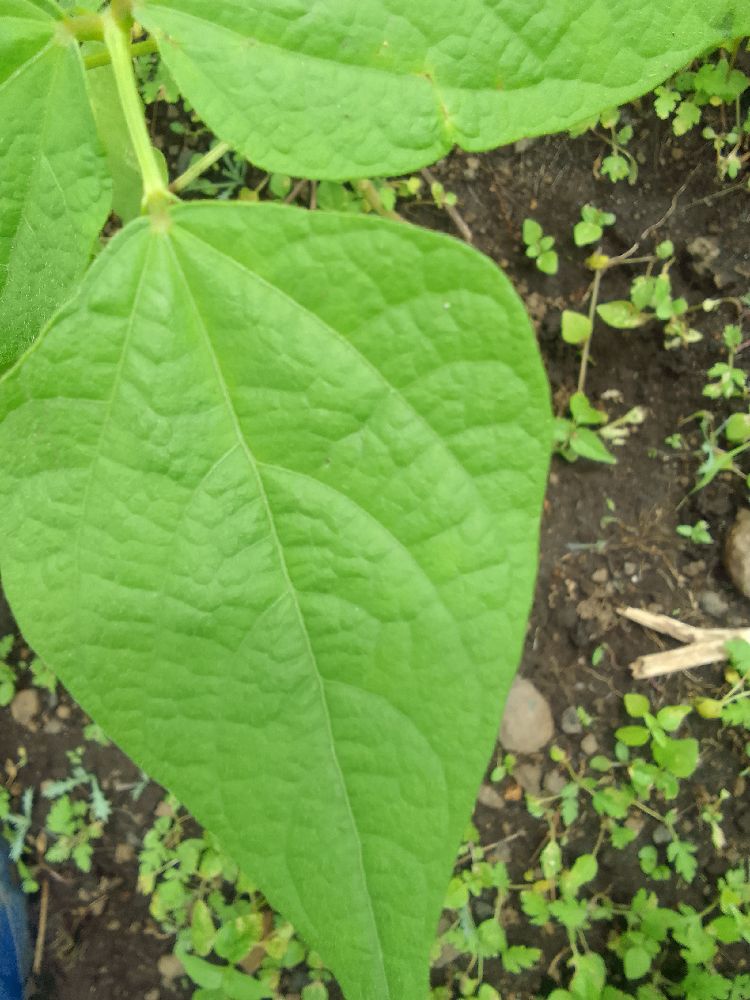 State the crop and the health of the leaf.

common bean, healthy
